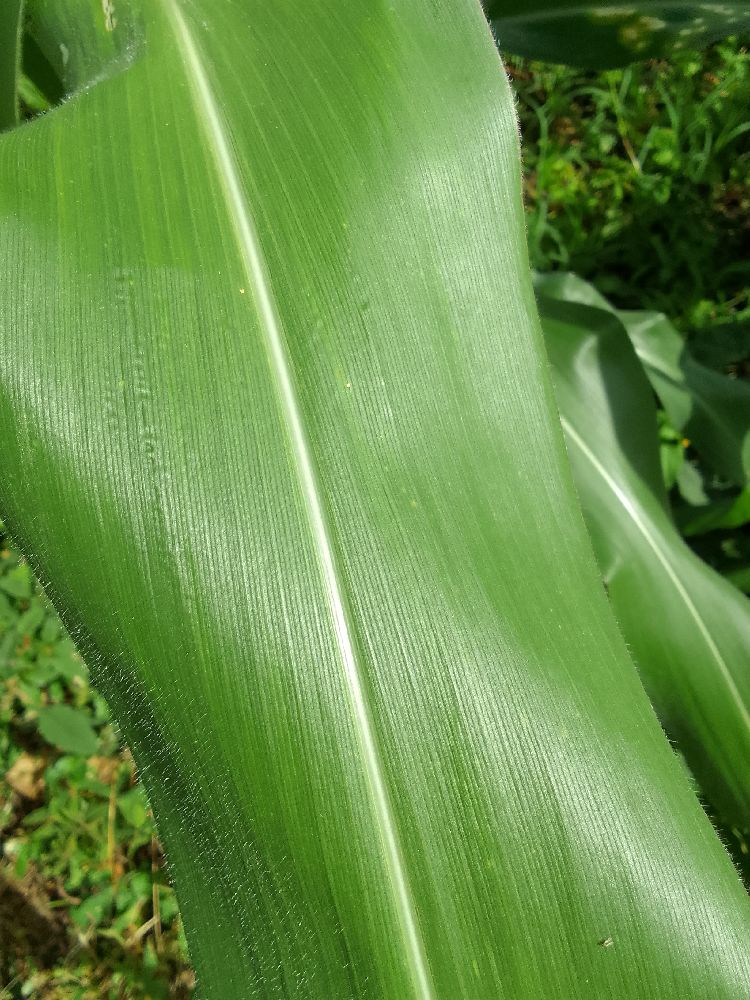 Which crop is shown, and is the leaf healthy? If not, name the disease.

maize, healthy
